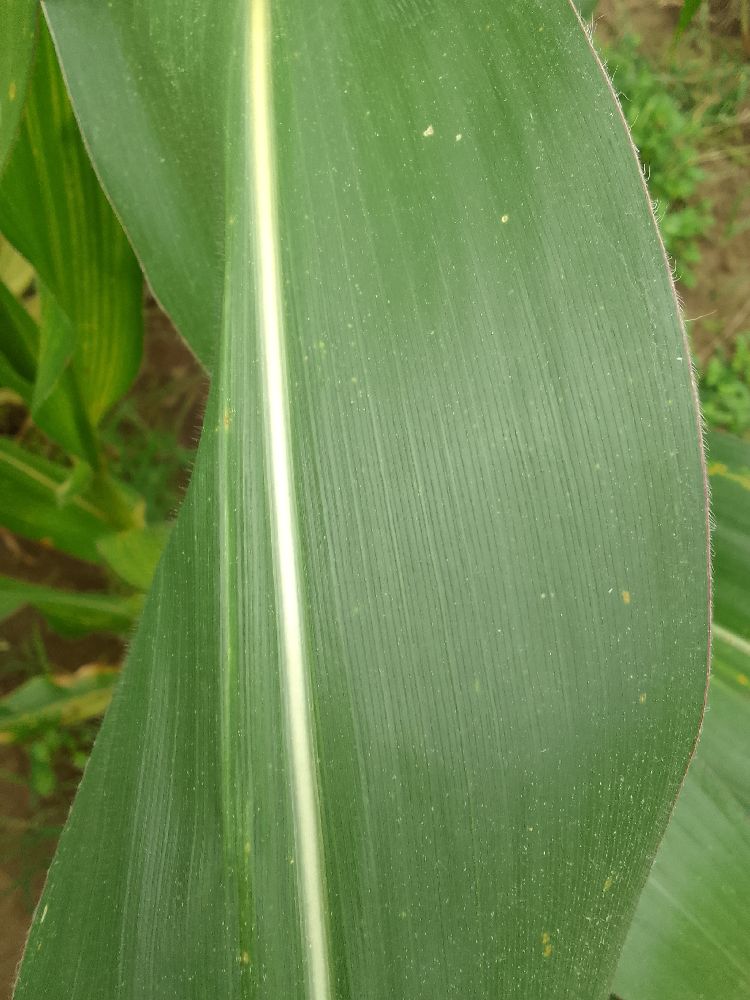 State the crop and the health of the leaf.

maize, healthy
